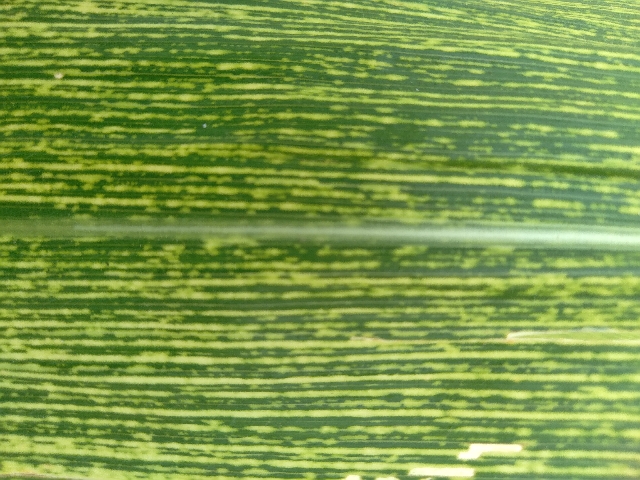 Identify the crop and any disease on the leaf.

maize, maize streak virus
